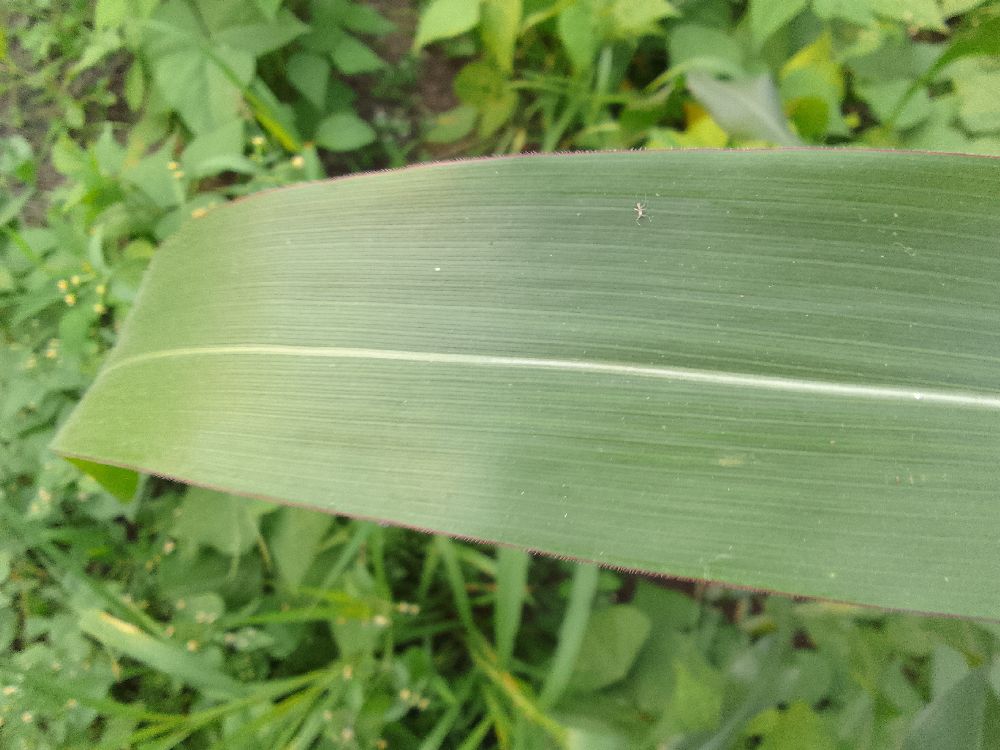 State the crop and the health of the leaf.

maize, healthy
